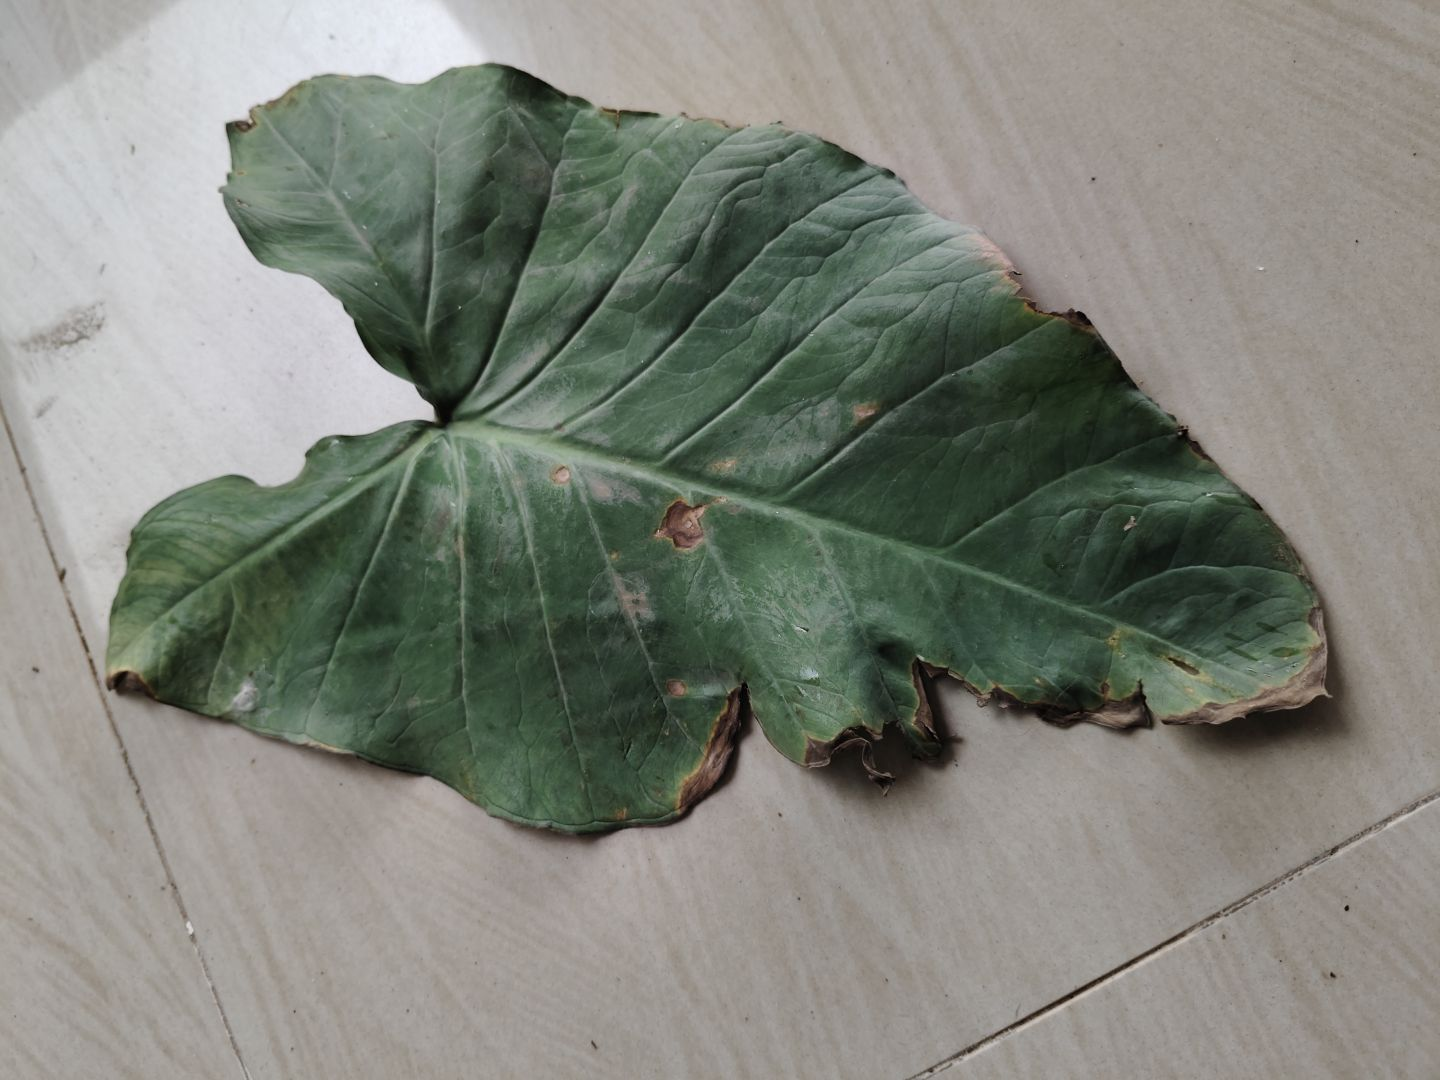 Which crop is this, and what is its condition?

taro, leaf blight
